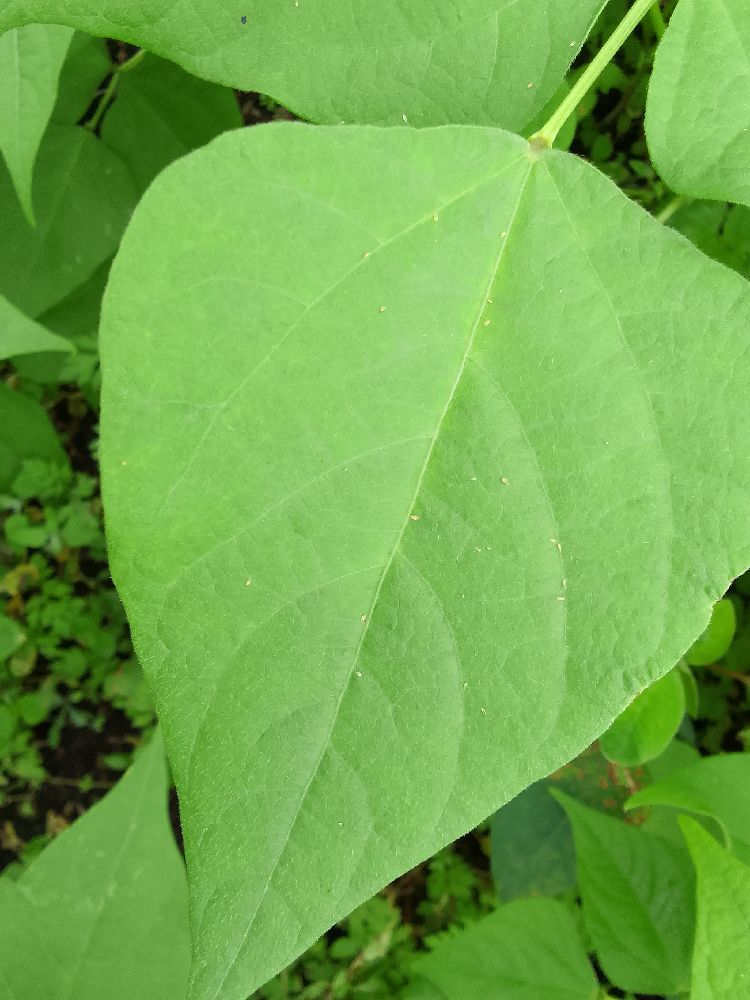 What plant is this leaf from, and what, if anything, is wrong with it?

common bean, healthy
